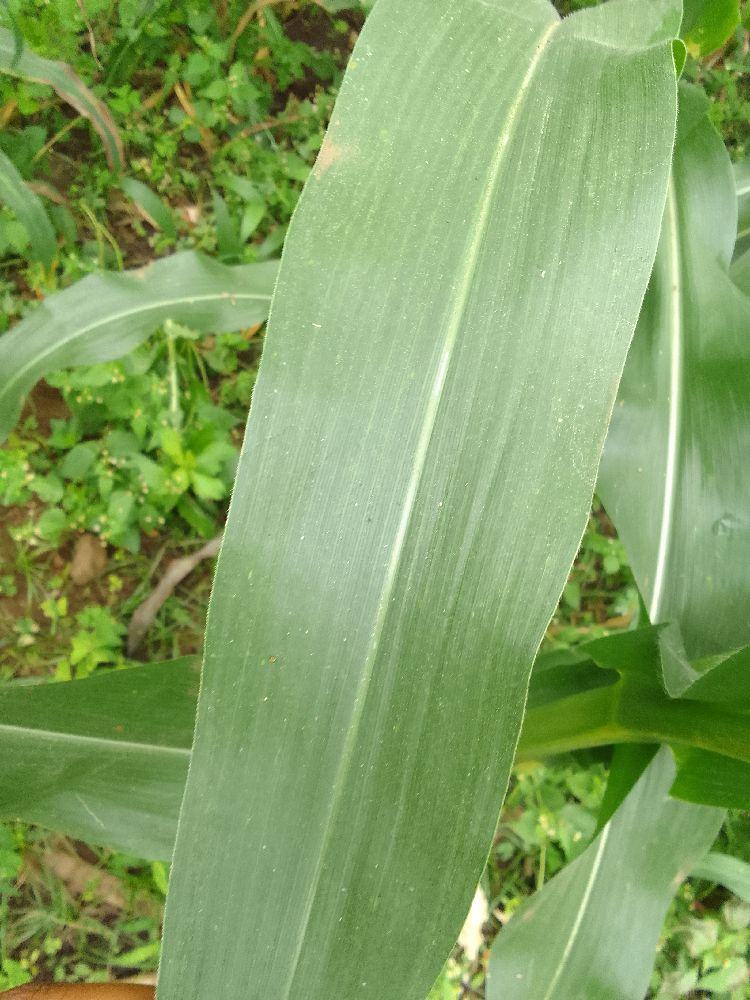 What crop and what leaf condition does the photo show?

maize, healthy
